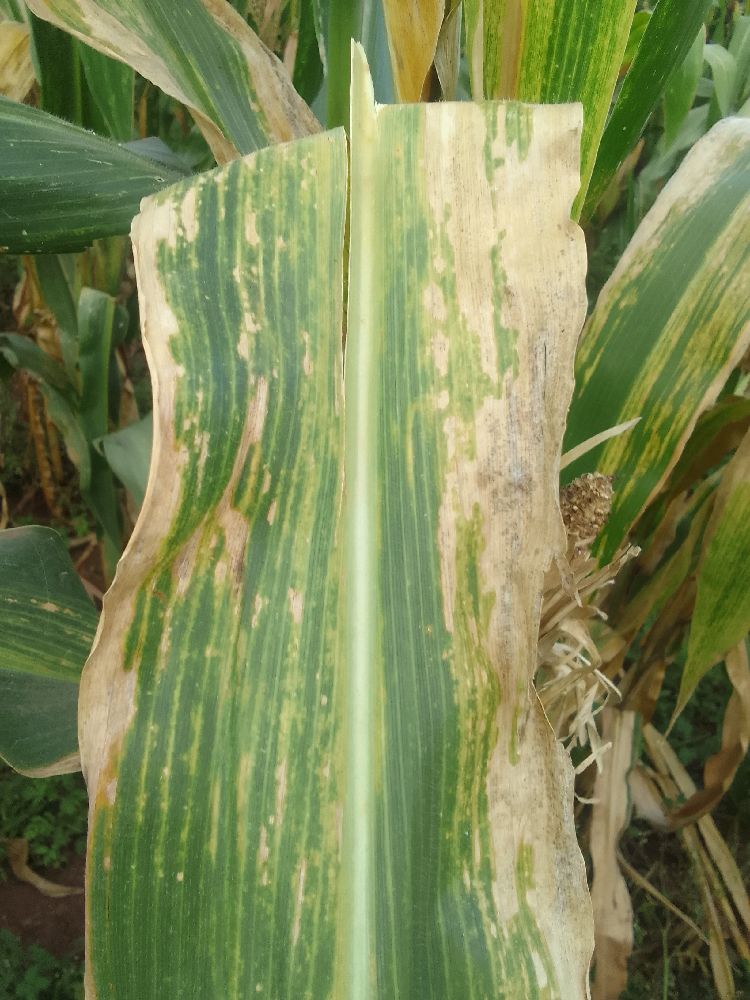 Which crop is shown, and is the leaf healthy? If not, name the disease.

maize, maize lethal necrosis
